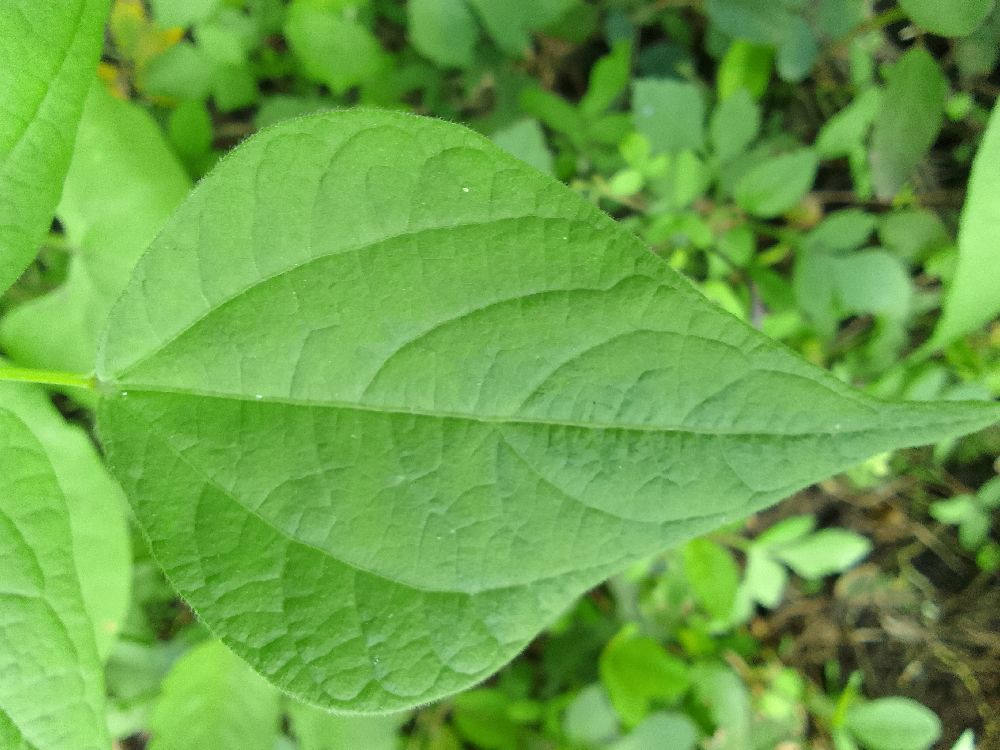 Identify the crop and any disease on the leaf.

common bean, healthy
